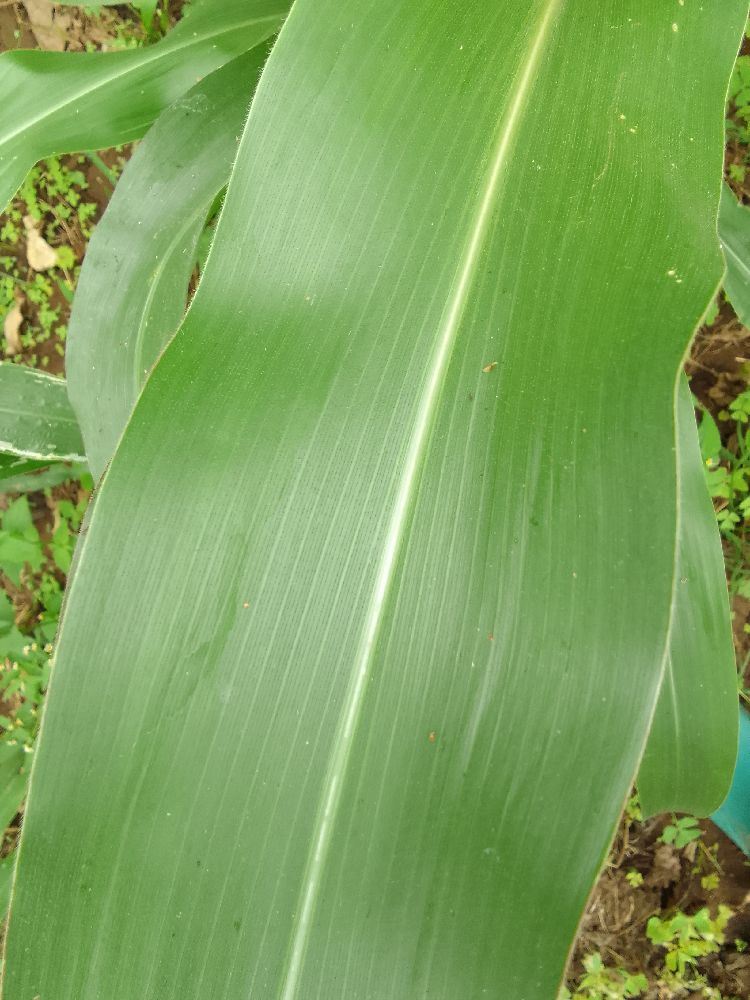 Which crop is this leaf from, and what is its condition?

maize, healthy
